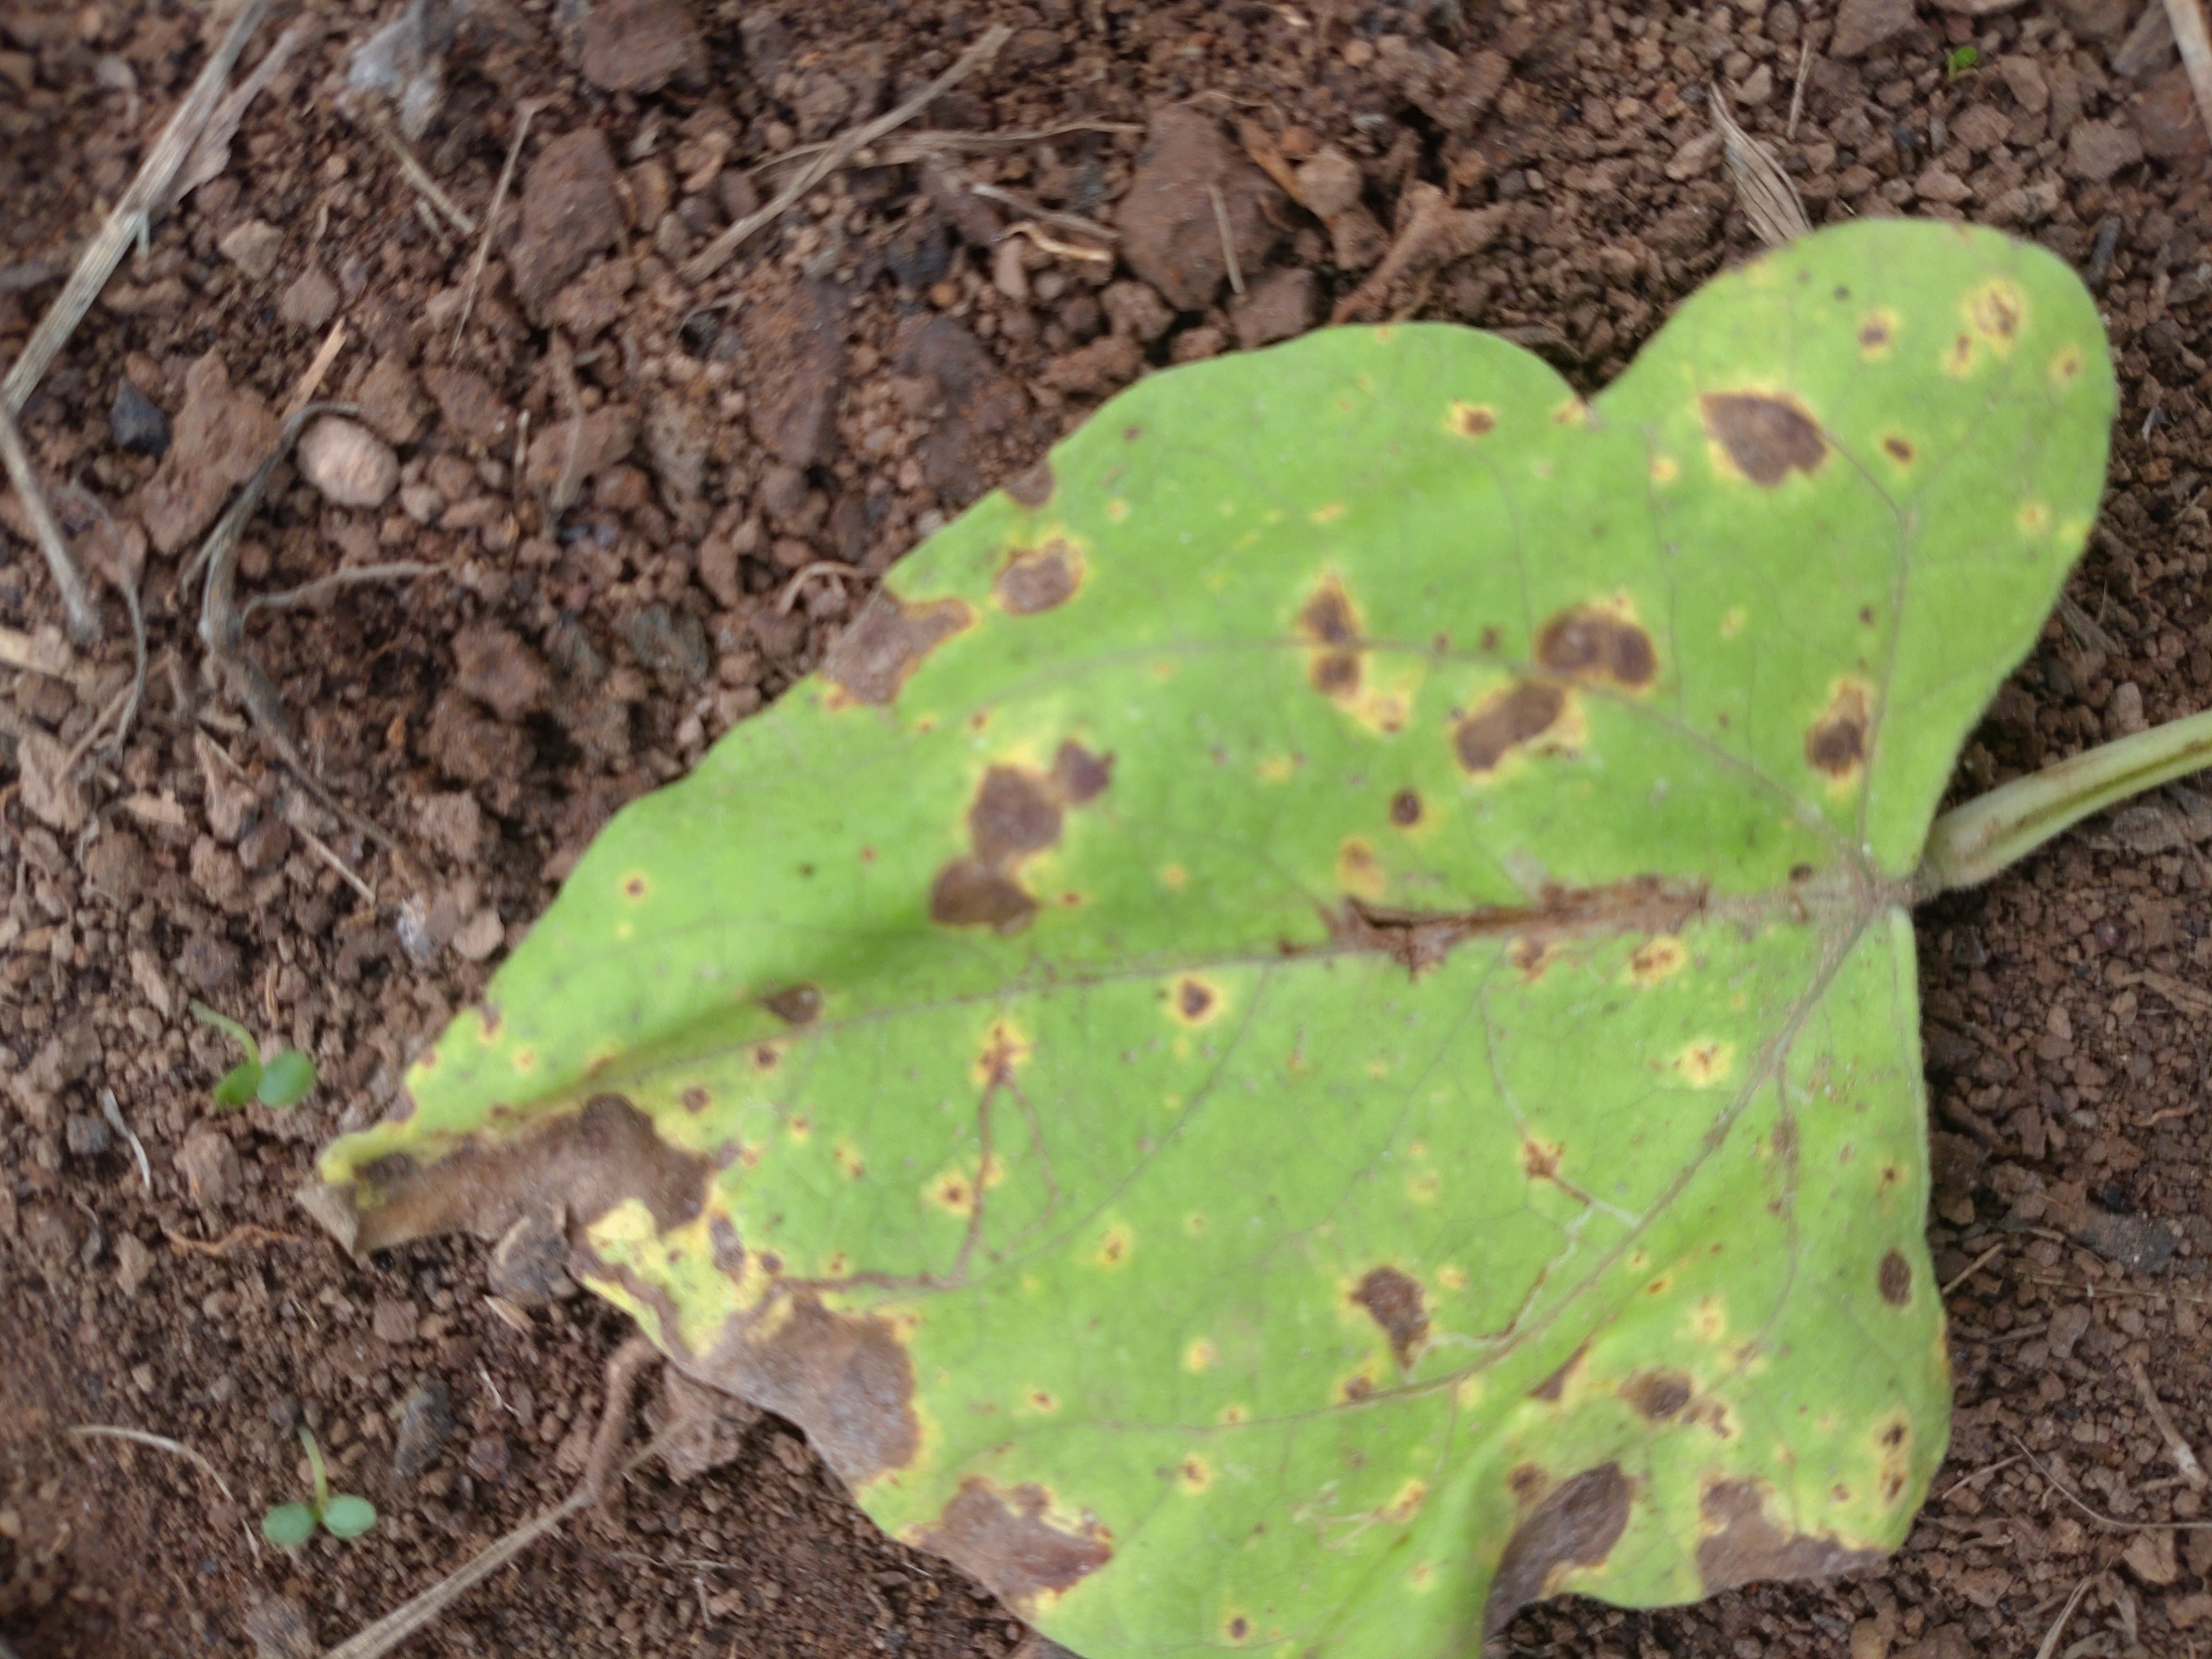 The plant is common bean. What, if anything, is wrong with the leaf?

rust
